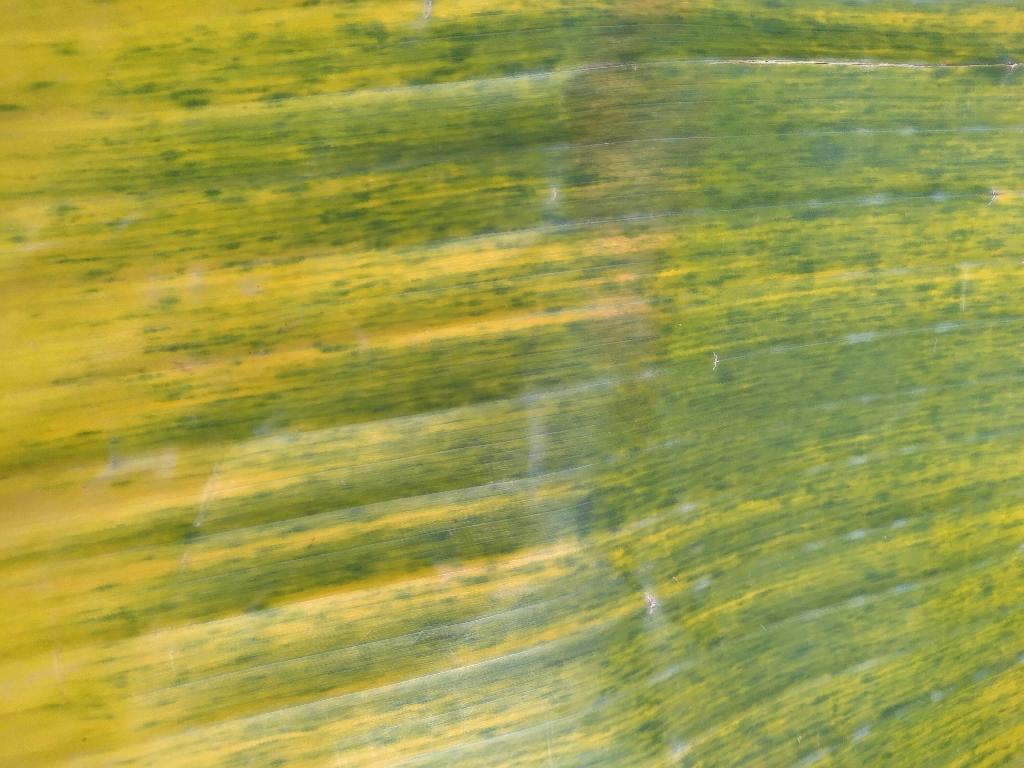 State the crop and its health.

banana, fusarium wilt race 1
